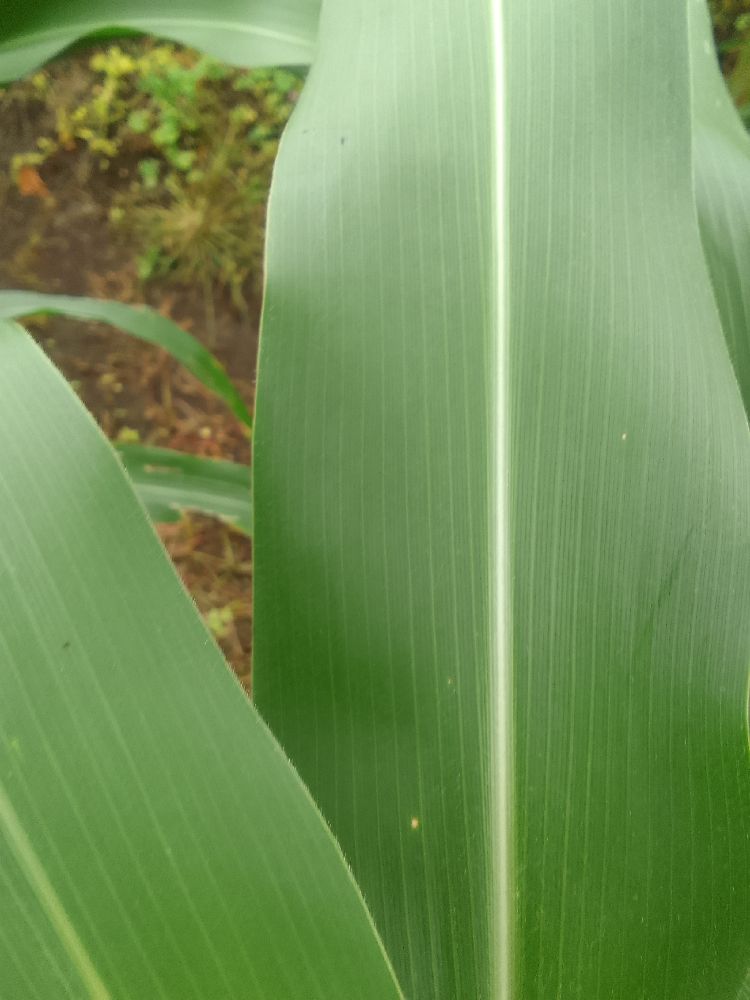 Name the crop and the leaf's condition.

maize, healthy
